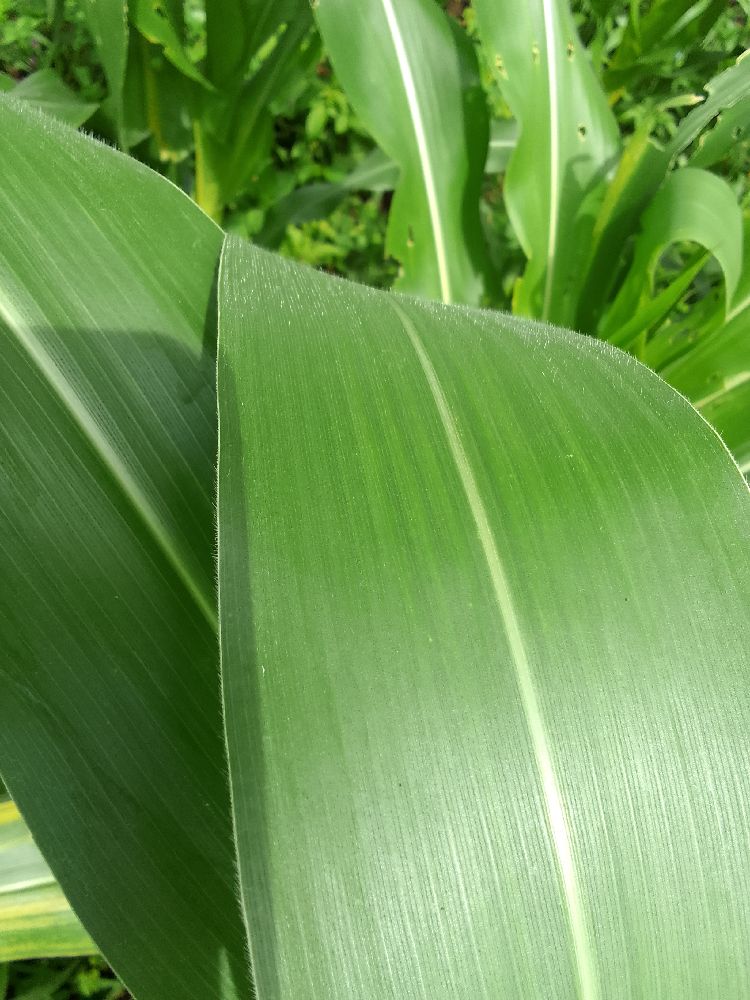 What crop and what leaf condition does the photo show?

maize, healthy
